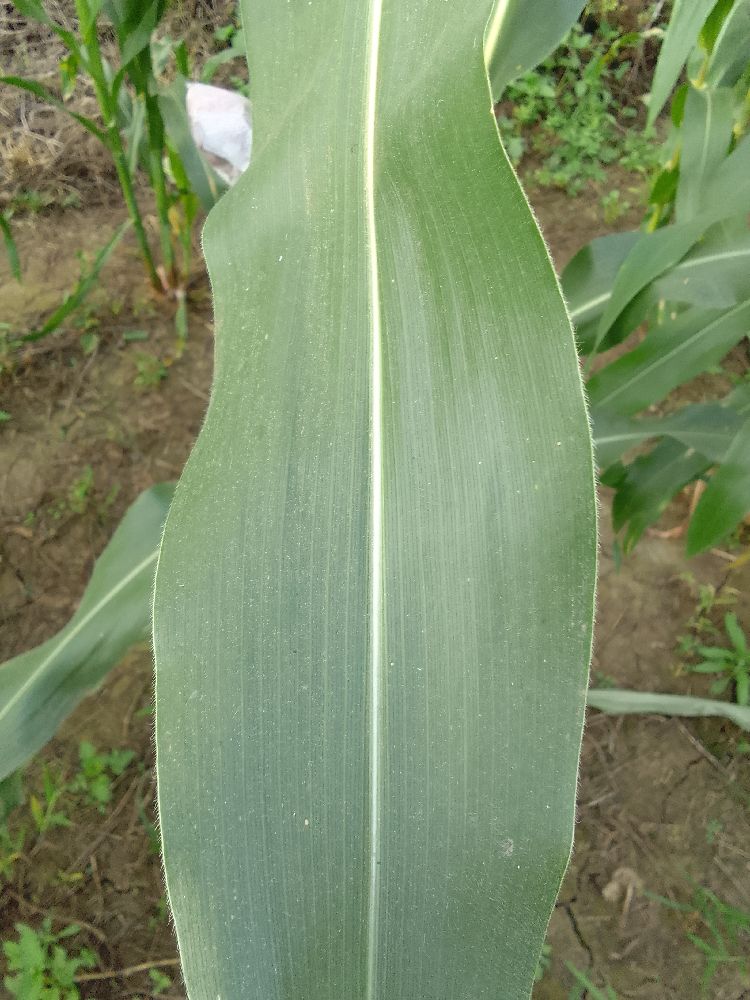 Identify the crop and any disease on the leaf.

maize, healthy
